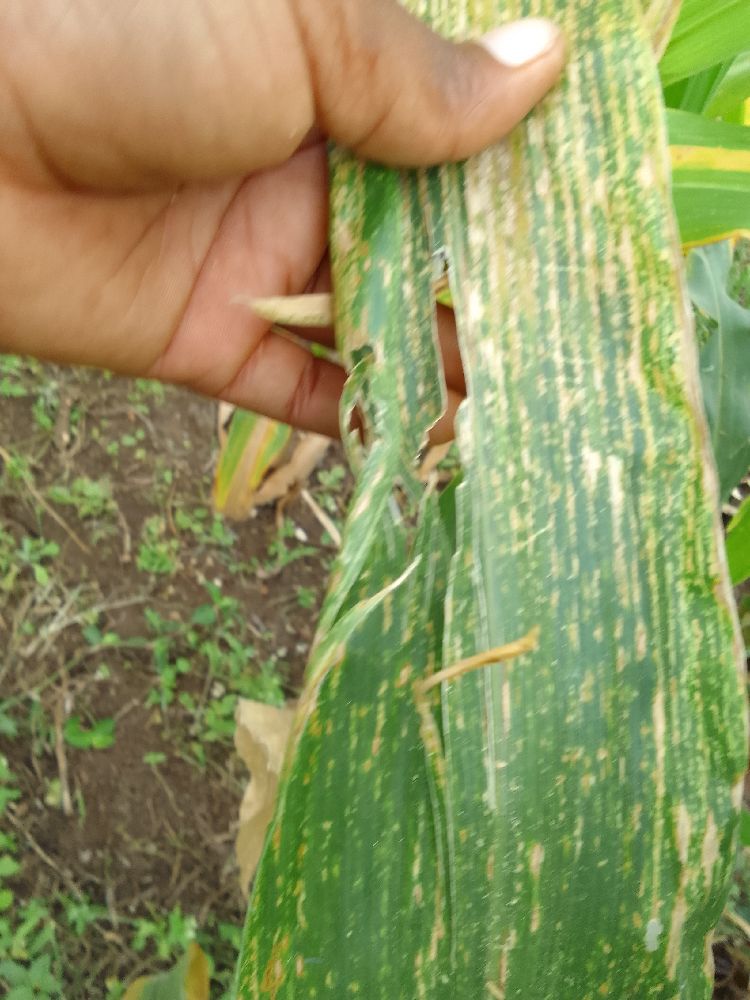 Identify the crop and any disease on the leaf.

maize, maize lethal necrosis
